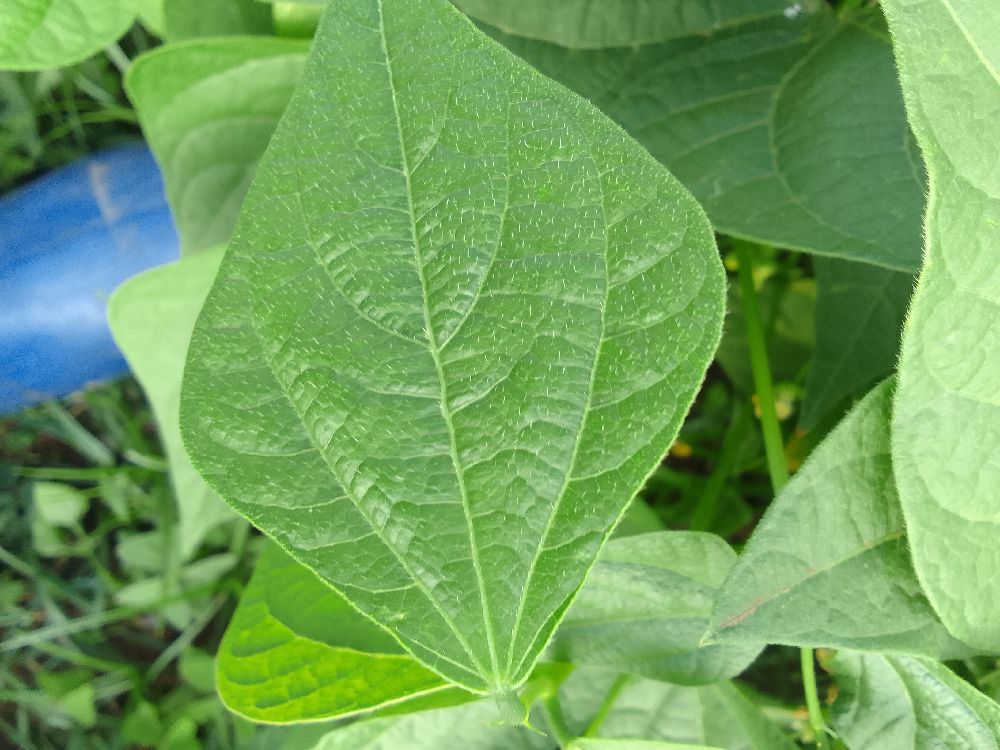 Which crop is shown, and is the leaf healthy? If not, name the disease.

common bean, healthy
